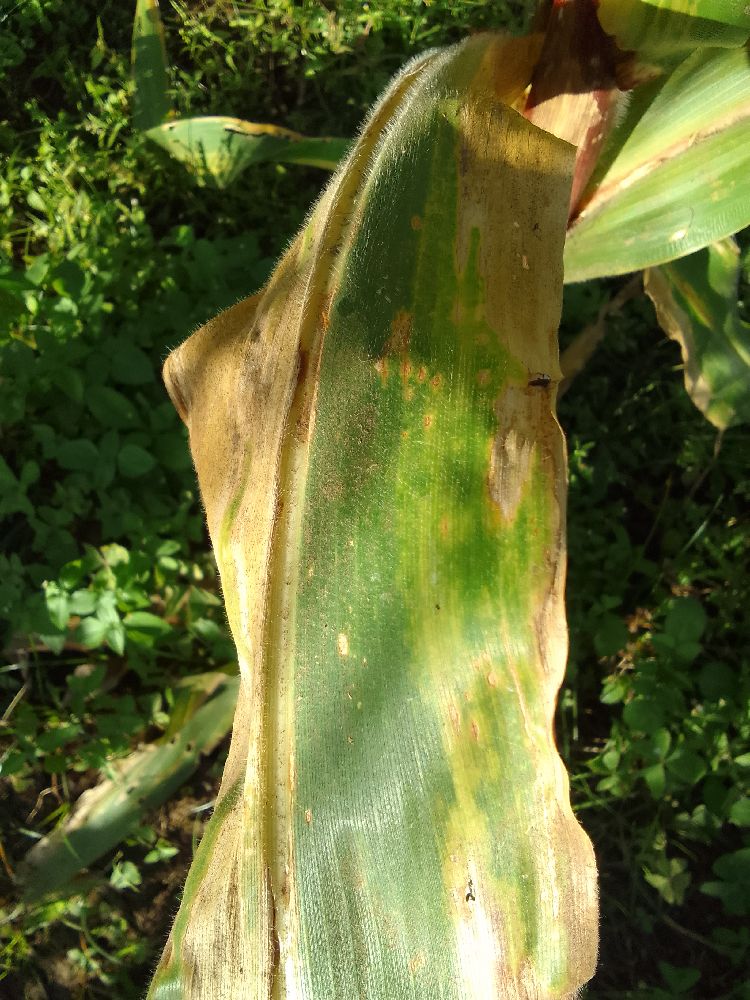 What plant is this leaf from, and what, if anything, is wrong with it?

maize, maize lethal necrosis
